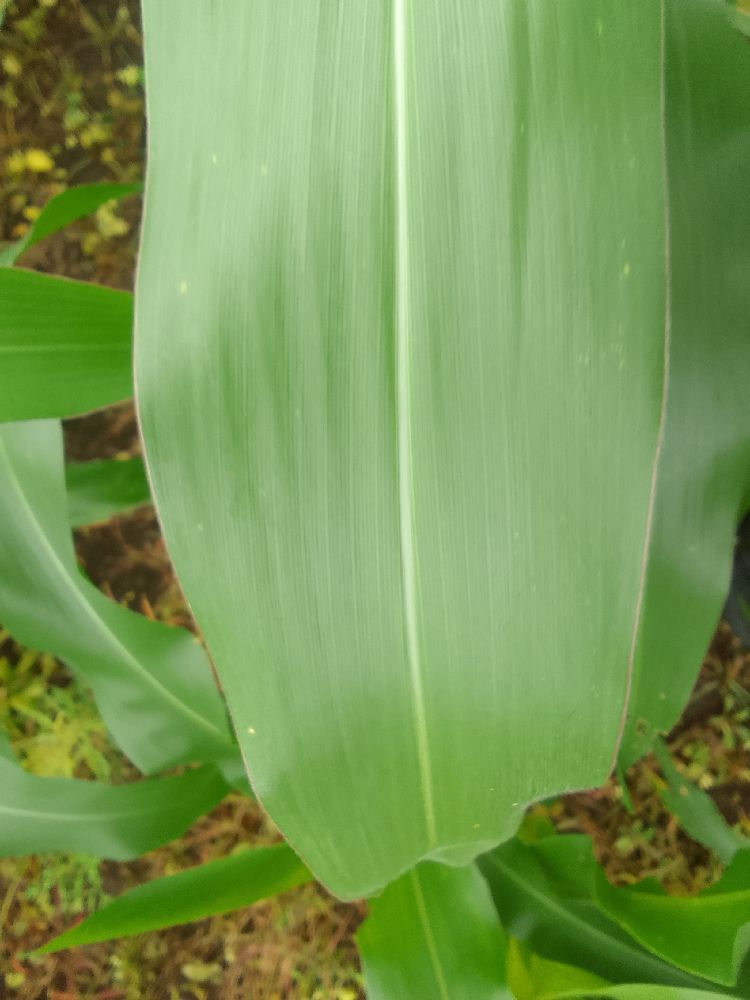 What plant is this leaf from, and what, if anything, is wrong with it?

maize, healthy
